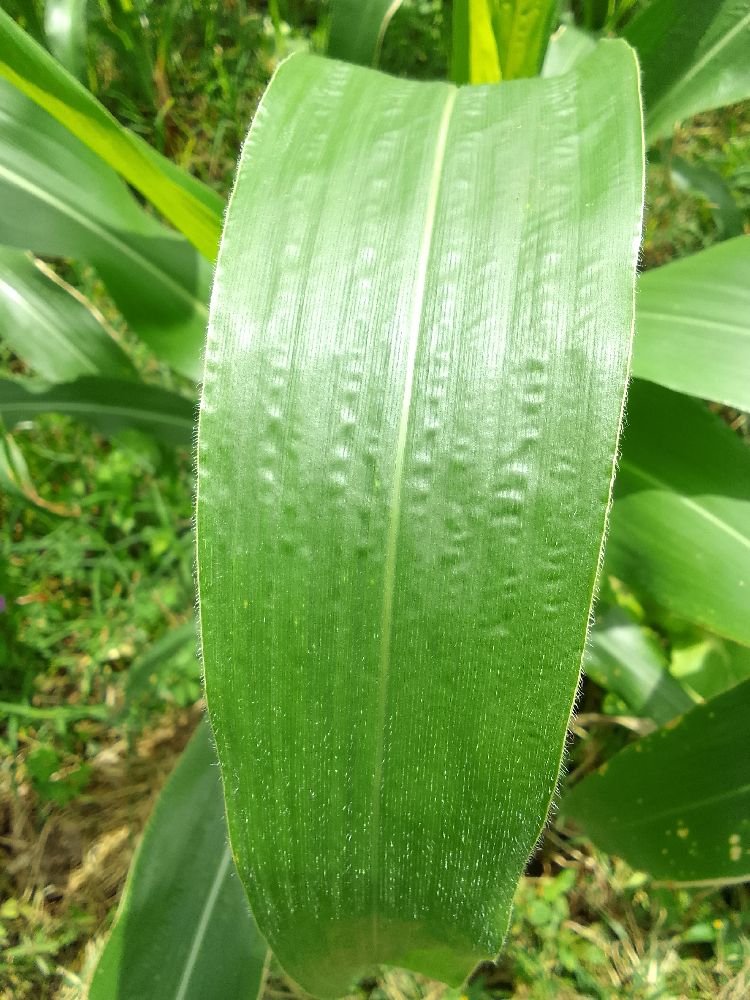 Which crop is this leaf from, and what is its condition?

maize, healthy
